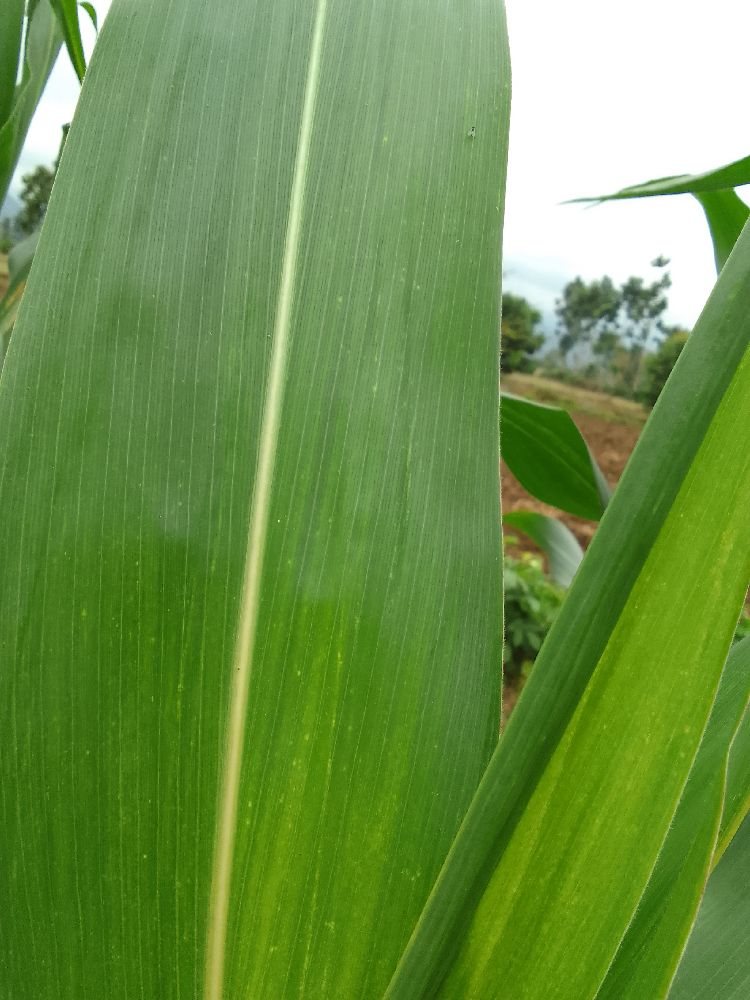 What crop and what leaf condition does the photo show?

maize, healthy
